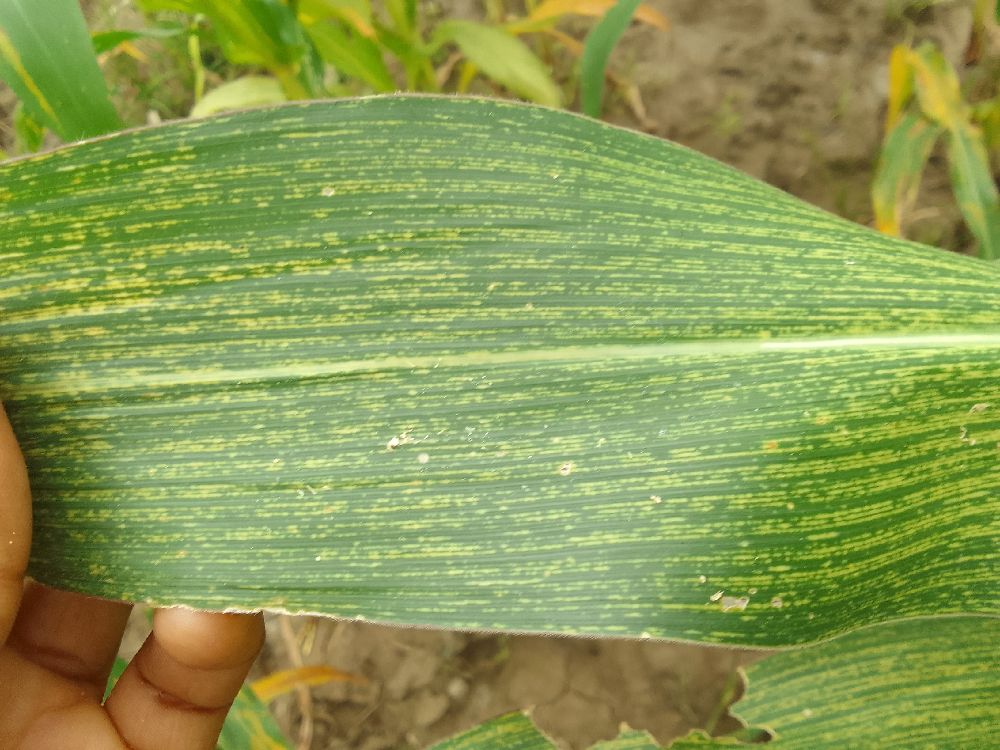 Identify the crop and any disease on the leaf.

maize, maize streak virus
